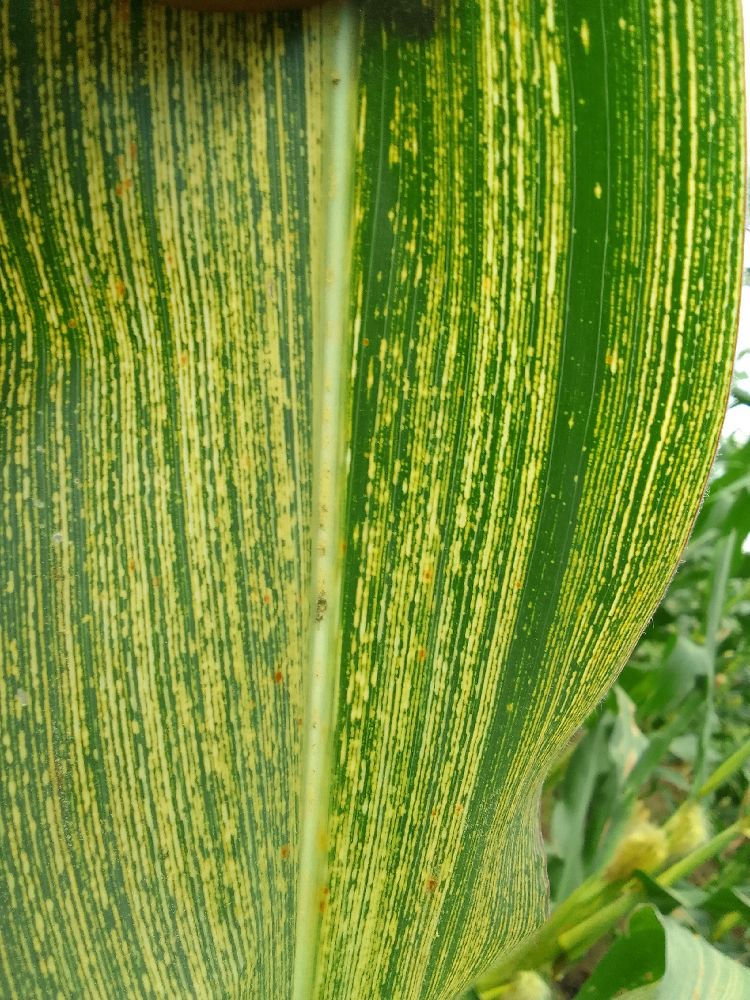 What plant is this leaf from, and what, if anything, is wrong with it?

maize, maize streak virus
